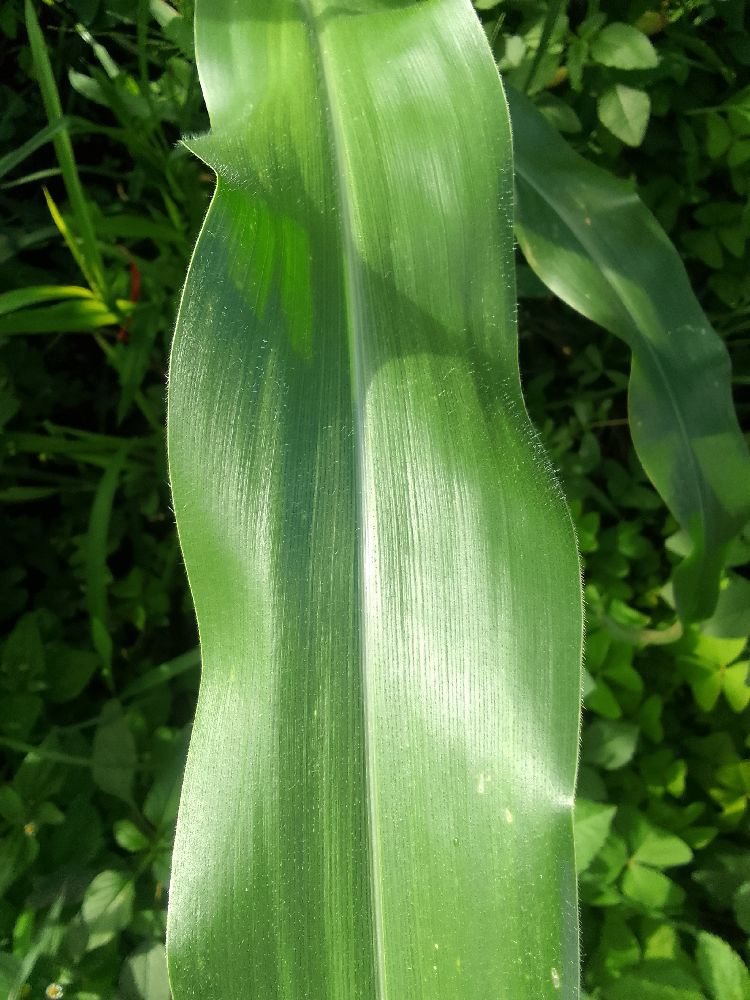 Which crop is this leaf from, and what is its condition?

maize, healthy
